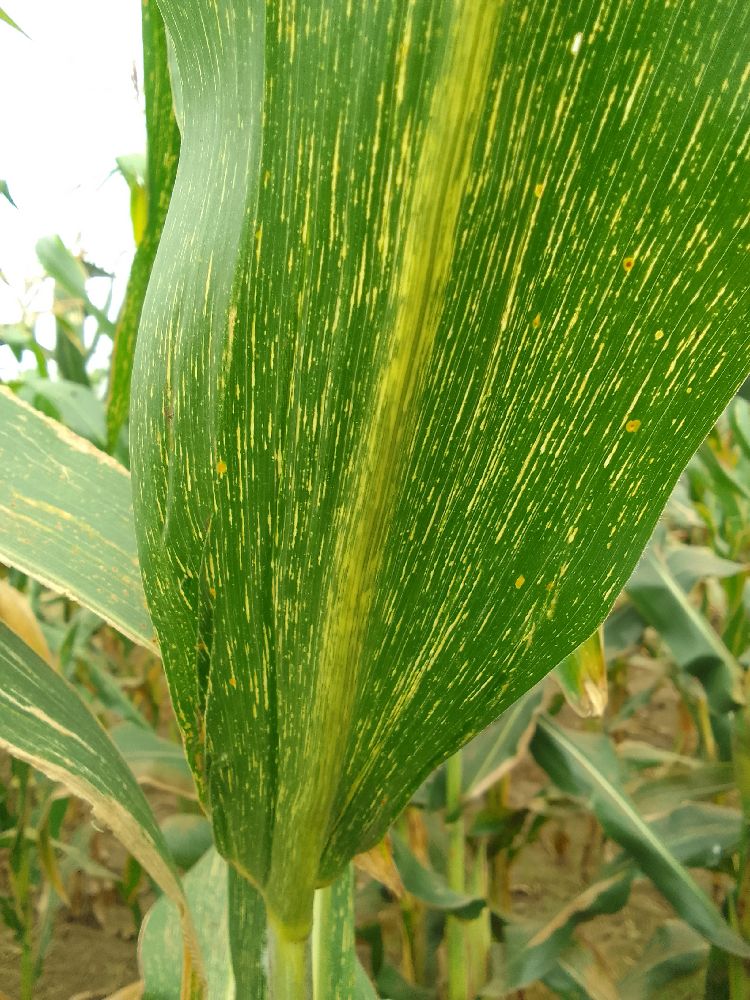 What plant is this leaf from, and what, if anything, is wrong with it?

maize, maize streak virus
